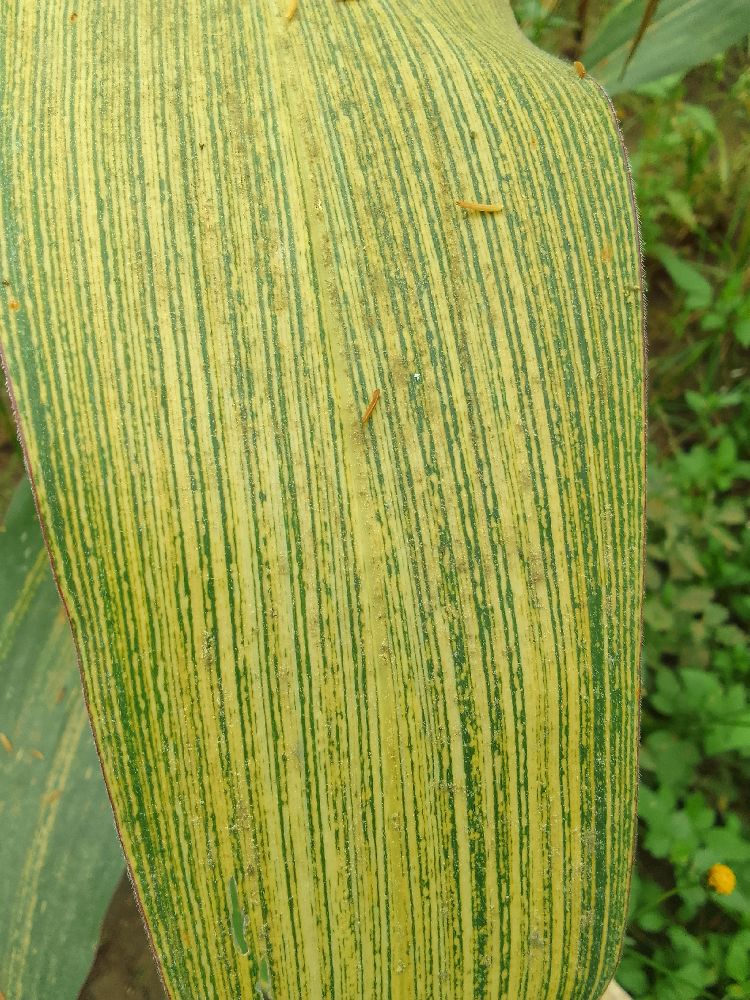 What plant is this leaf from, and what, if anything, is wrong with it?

maize, maize streak virus
